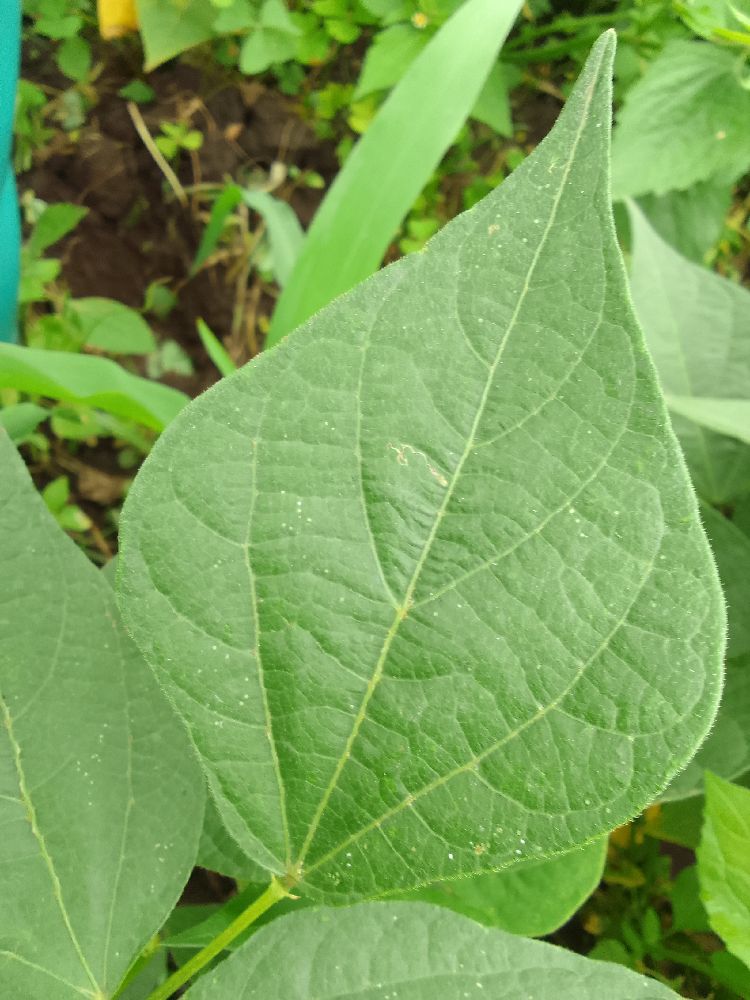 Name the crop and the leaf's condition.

common bean, healthy
